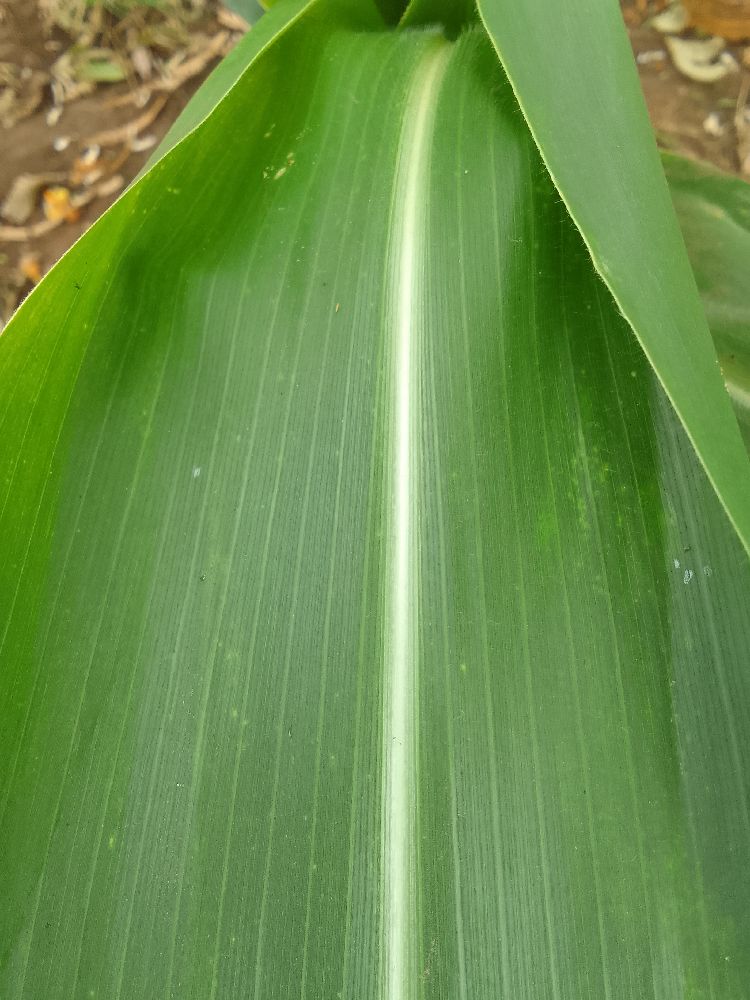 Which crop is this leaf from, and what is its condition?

maize, healthy
